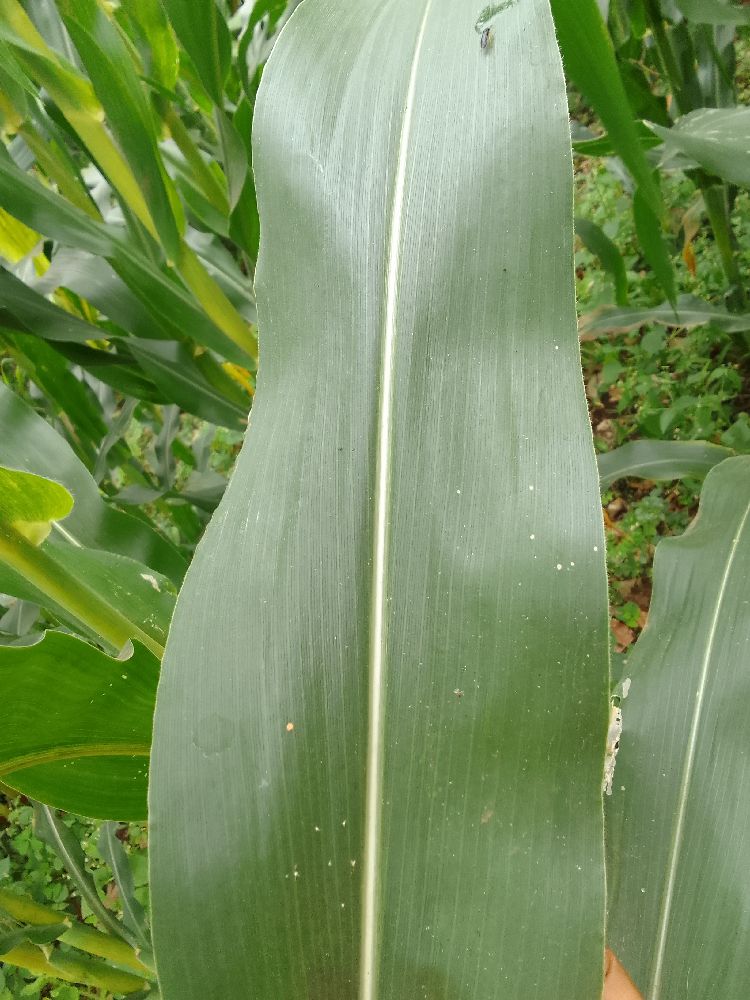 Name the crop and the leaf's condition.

maize, healthy
